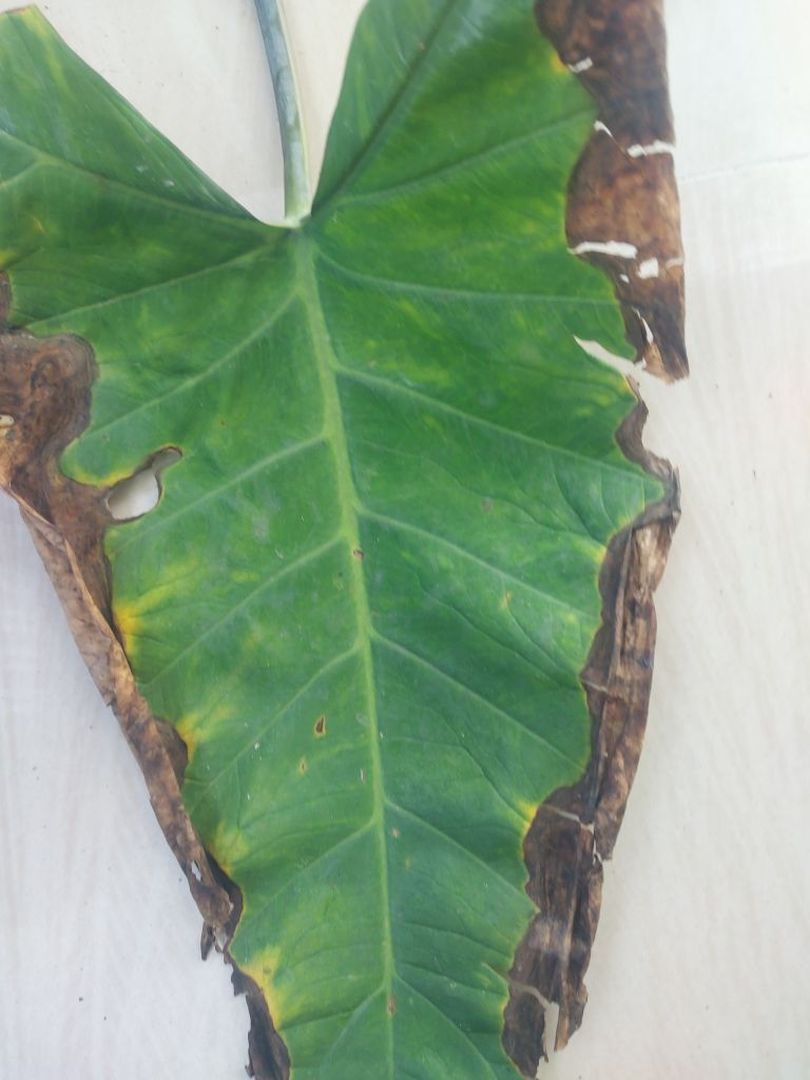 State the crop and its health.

taro, leaf blight
